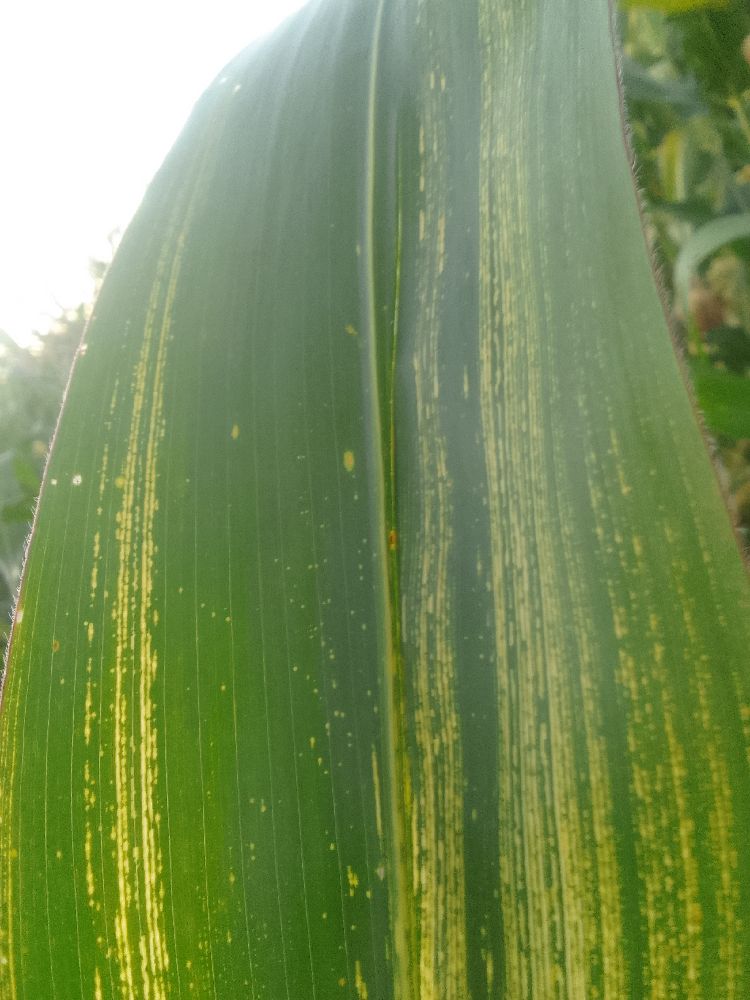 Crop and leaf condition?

maize, maize streak virus
